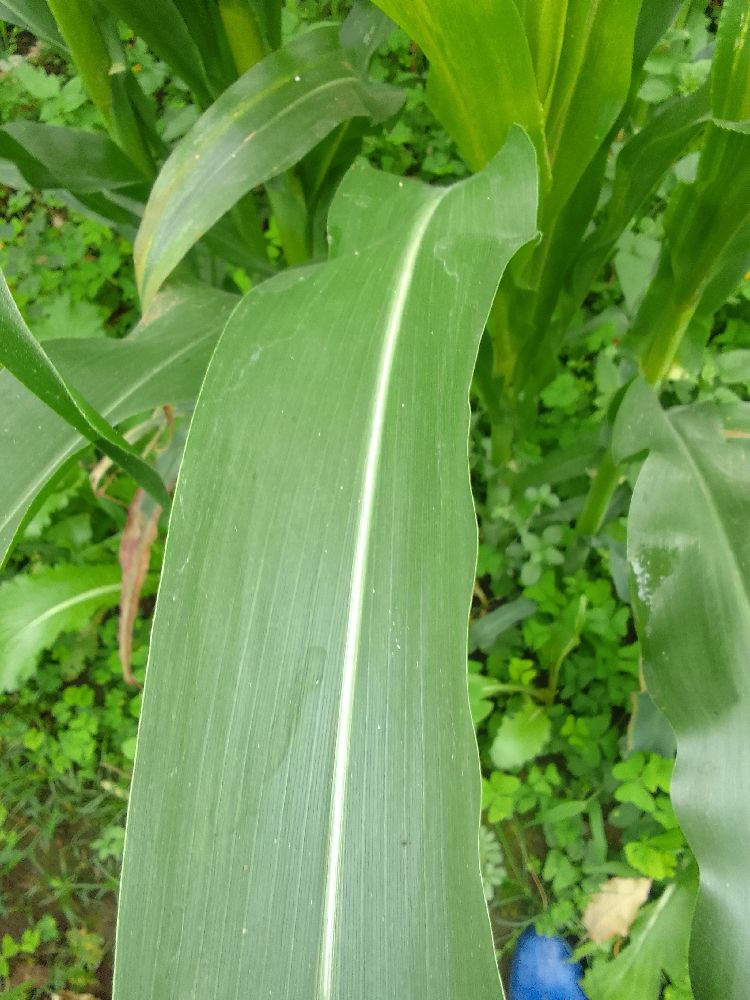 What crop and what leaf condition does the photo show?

maize, healthy
